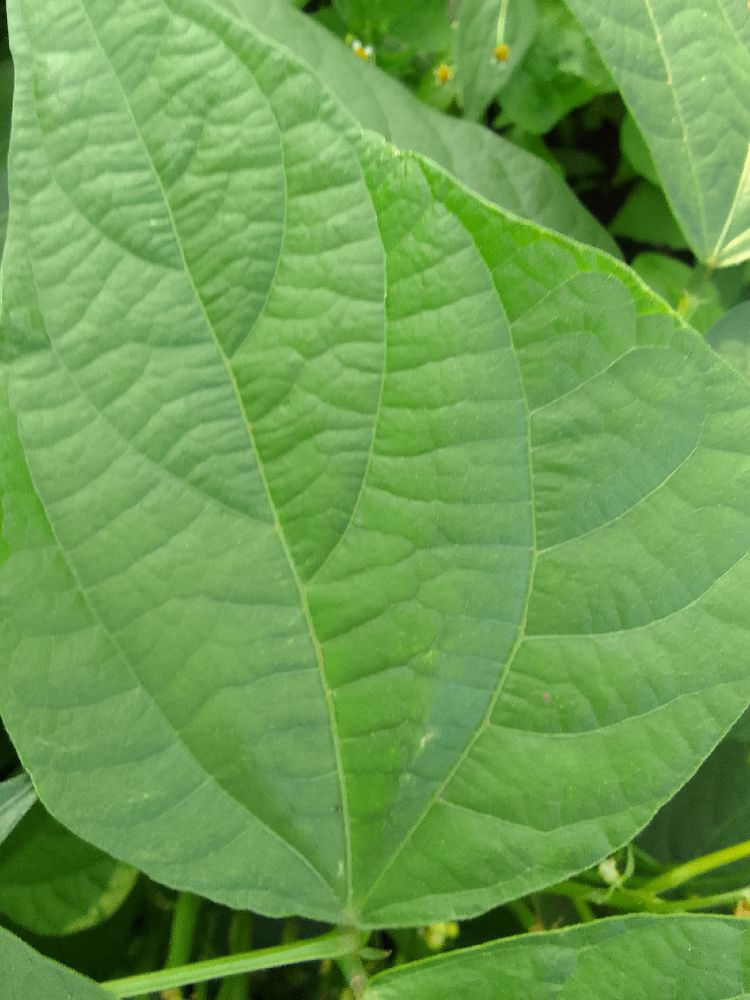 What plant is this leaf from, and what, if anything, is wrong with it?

common bean, healthy
